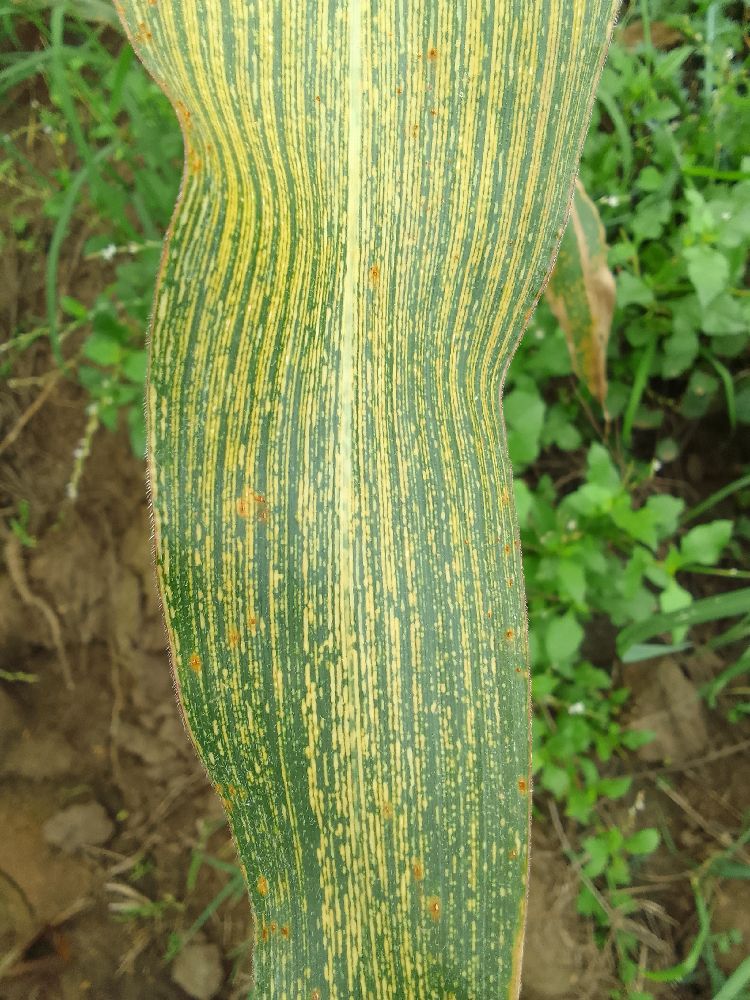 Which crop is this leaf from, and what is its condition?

maize, maize streak virus
